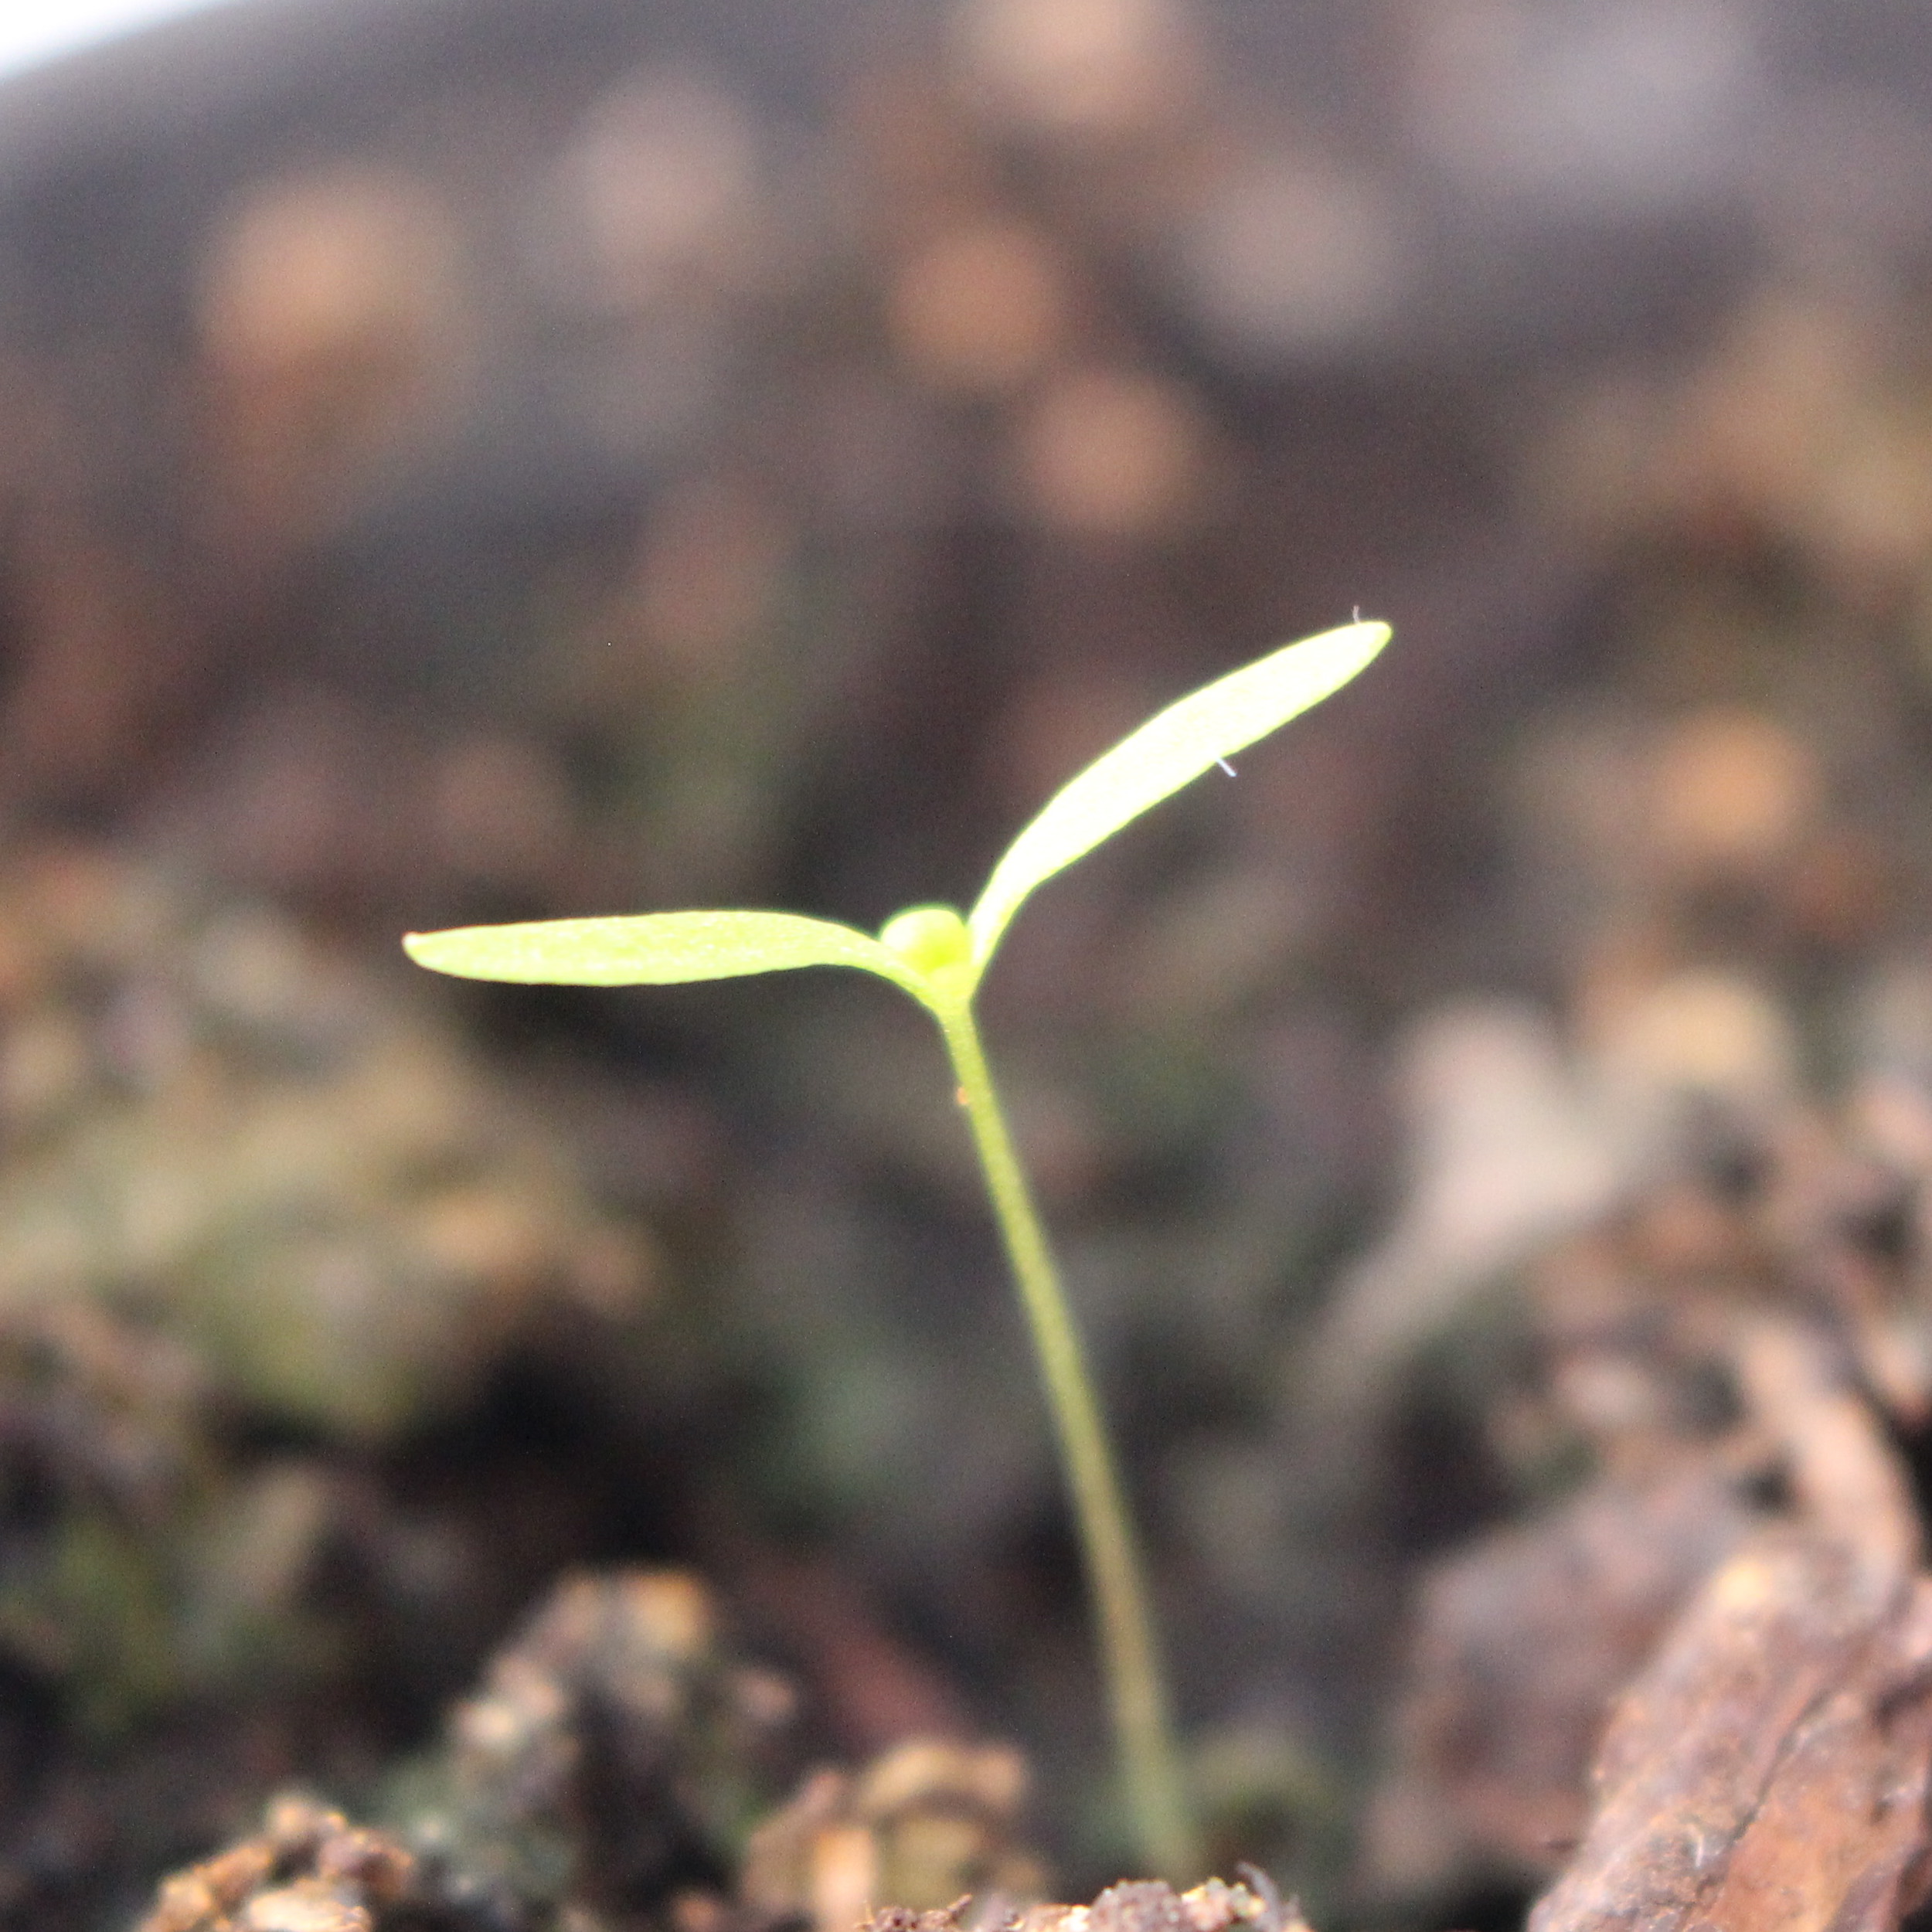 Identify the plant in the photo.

Papaver rhoeas
